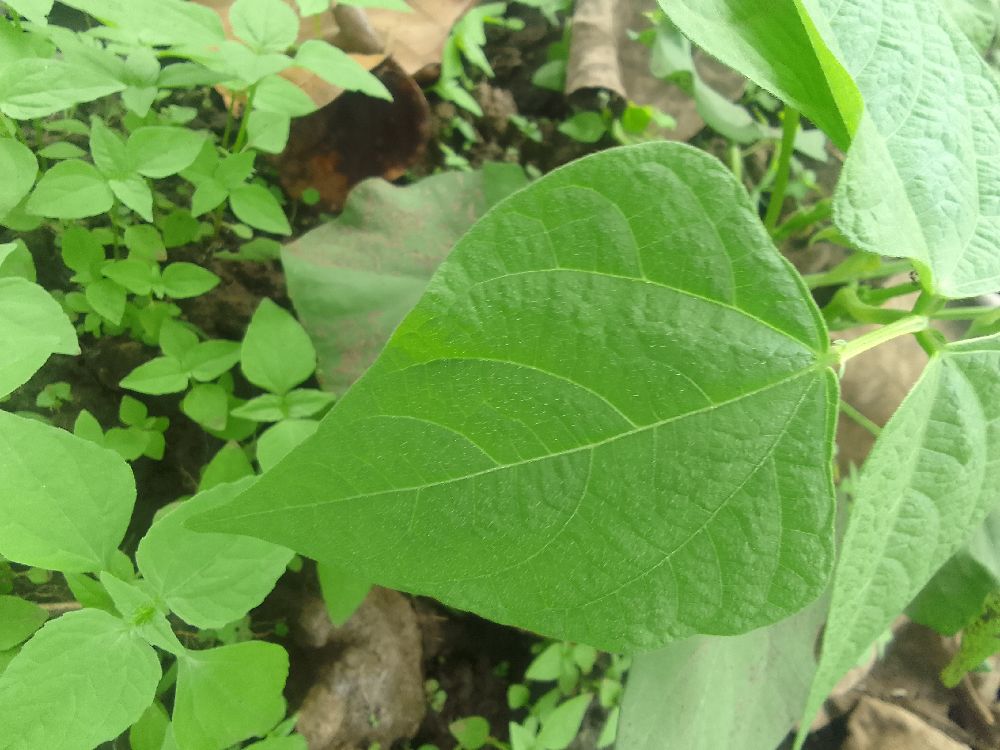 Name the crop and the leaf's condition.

common bean, healthy
